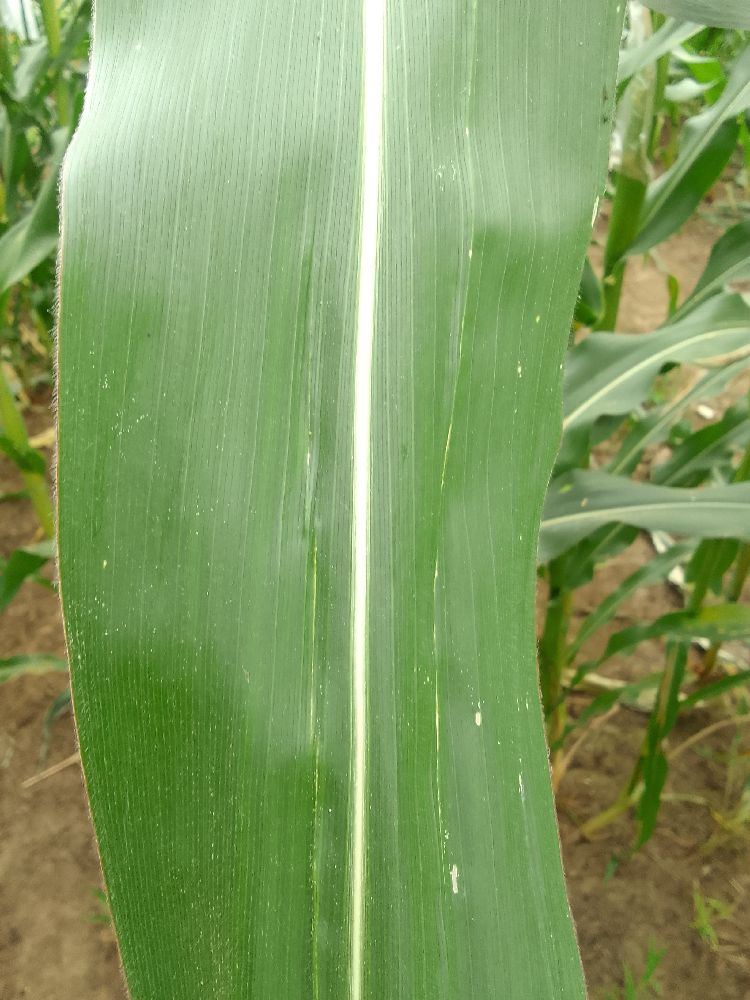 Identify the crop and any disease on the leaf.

maize, healthy
